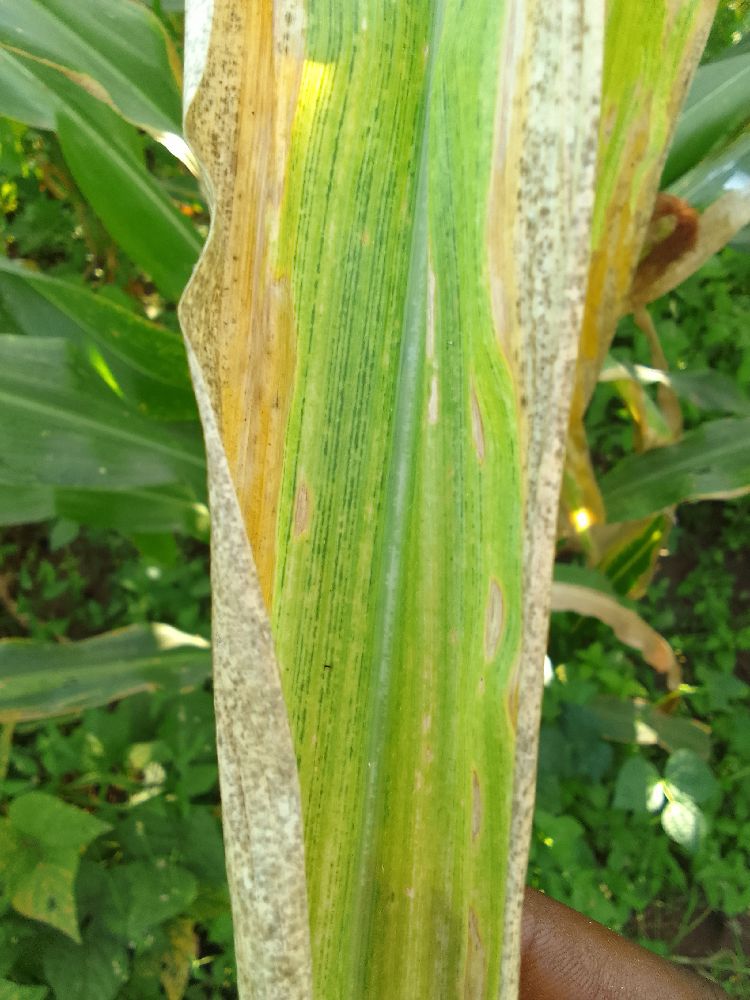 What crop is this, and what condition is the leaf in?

maize, maize lethal necrosis
